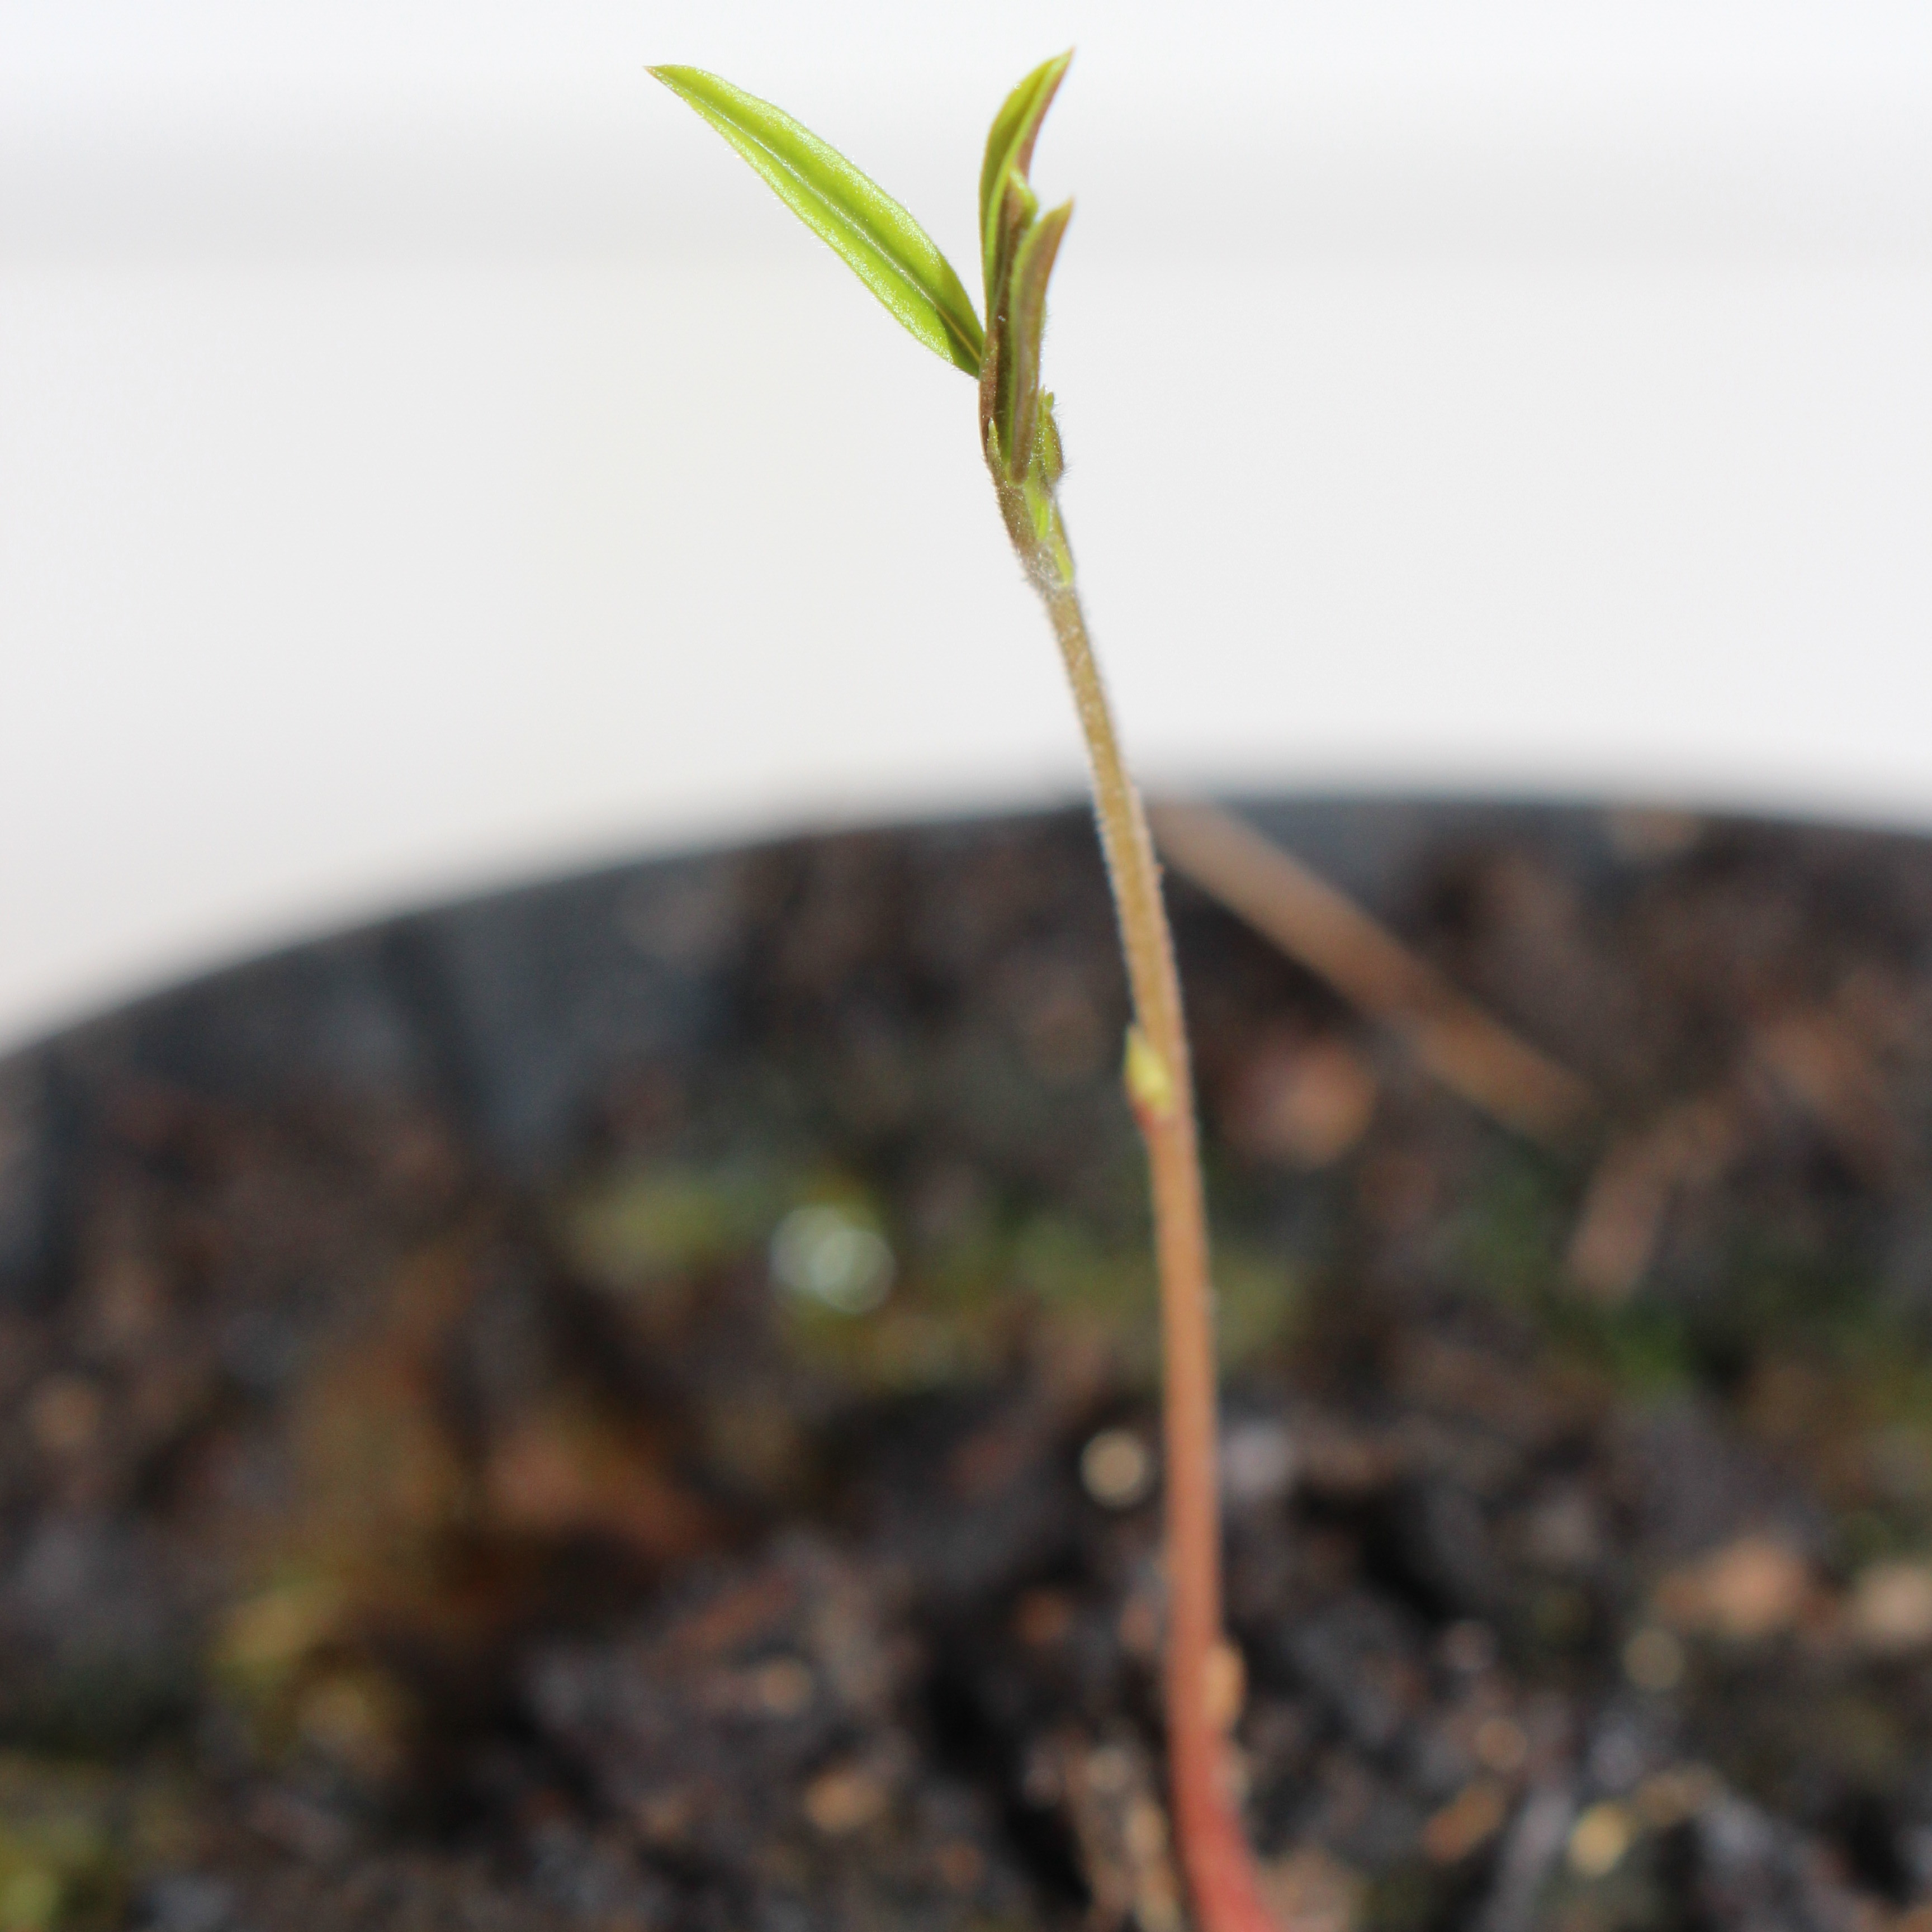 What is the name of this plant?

Vicia sativa
